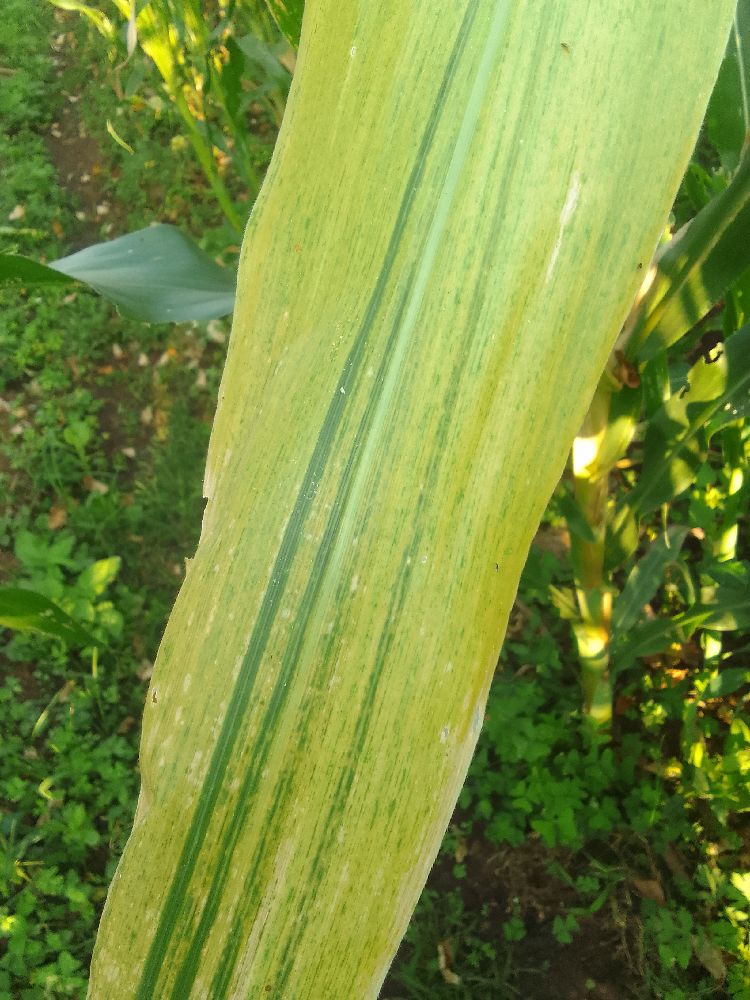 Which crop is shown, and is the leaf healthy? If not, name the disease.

maize, maize lethal necrosis
